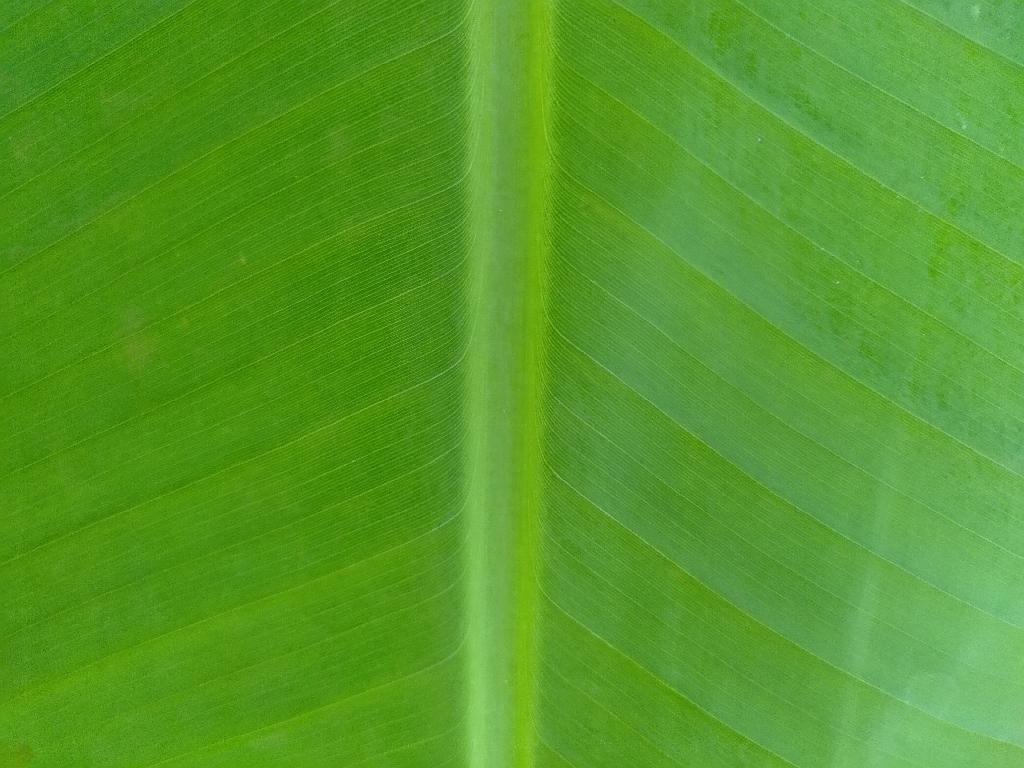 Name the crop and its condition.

banana, healthy
